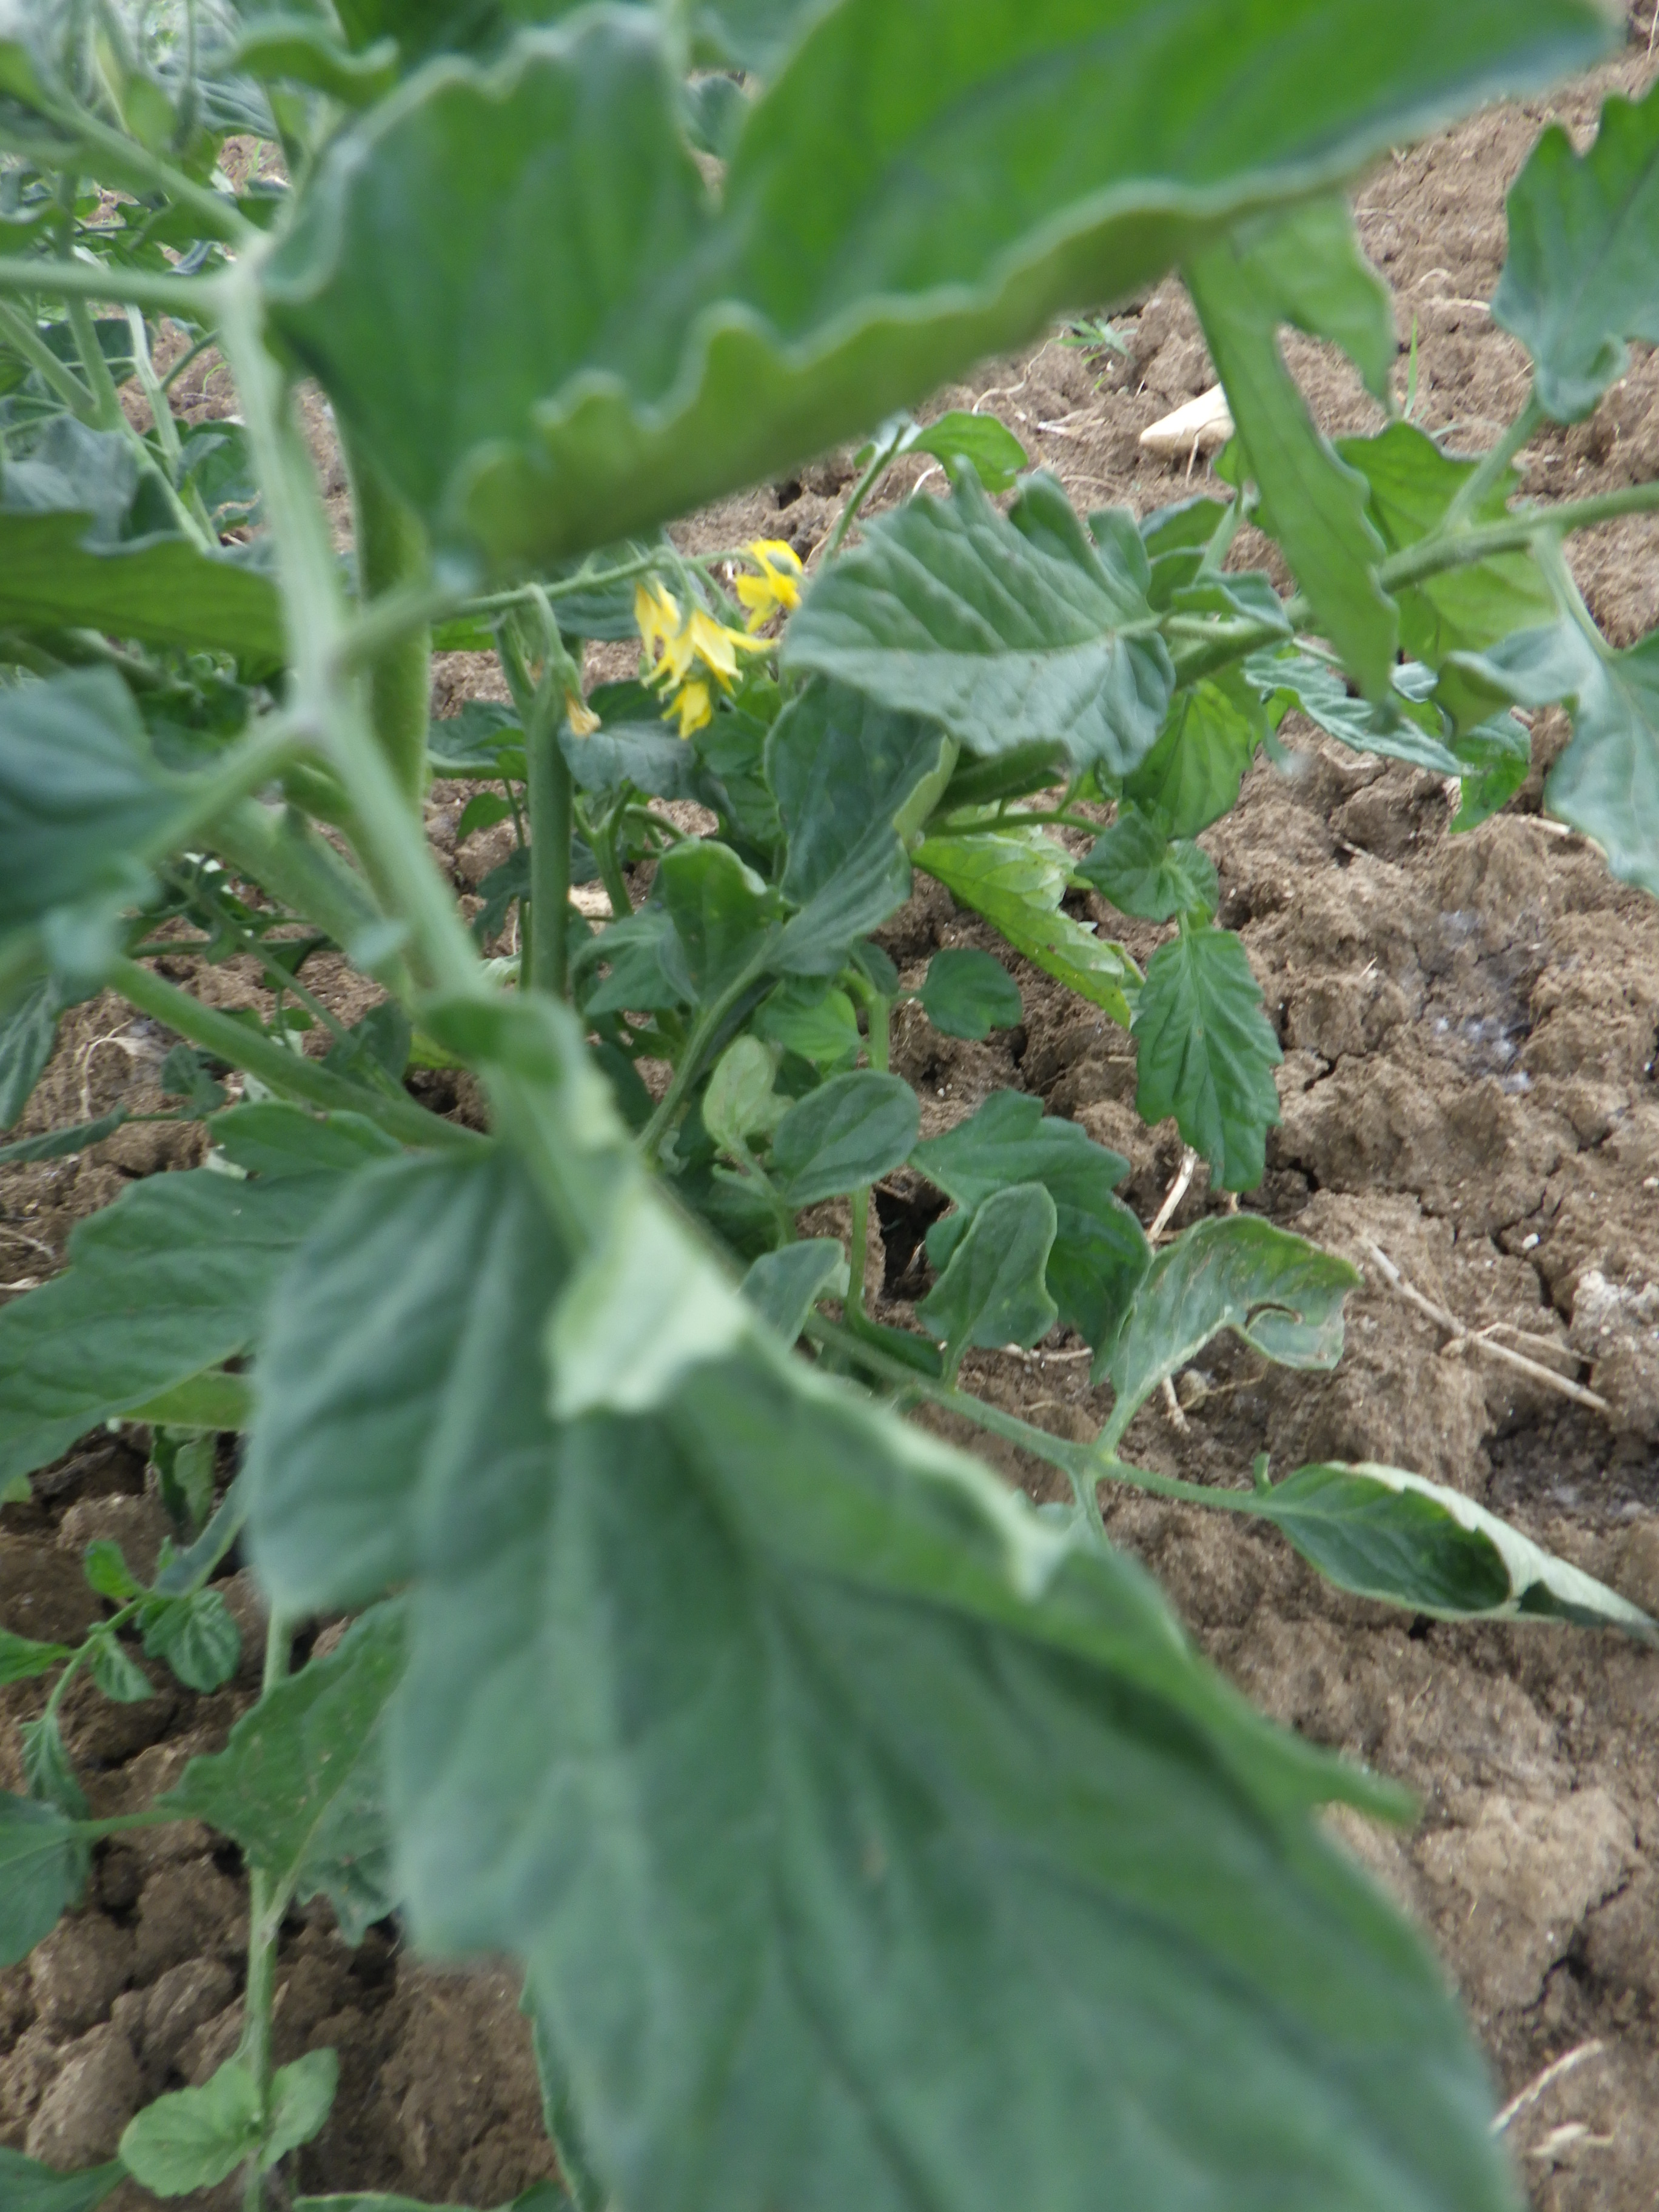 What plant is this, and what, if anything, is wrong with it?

tomato, phytophagous, water stress
